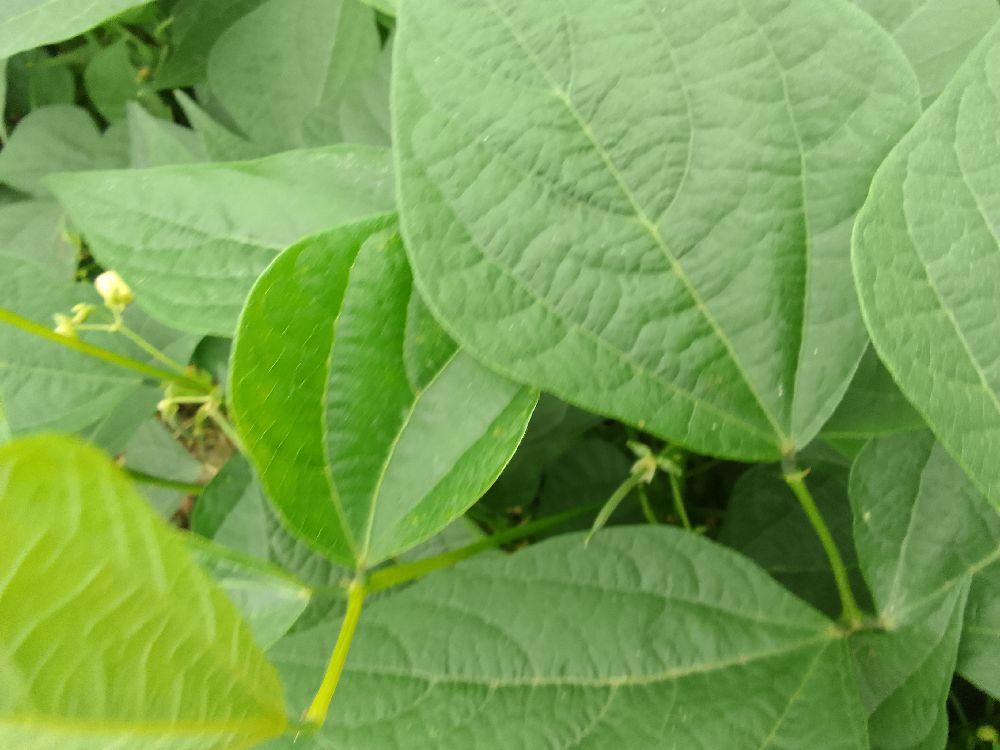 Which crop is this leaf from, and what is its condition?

common bean, healthy
